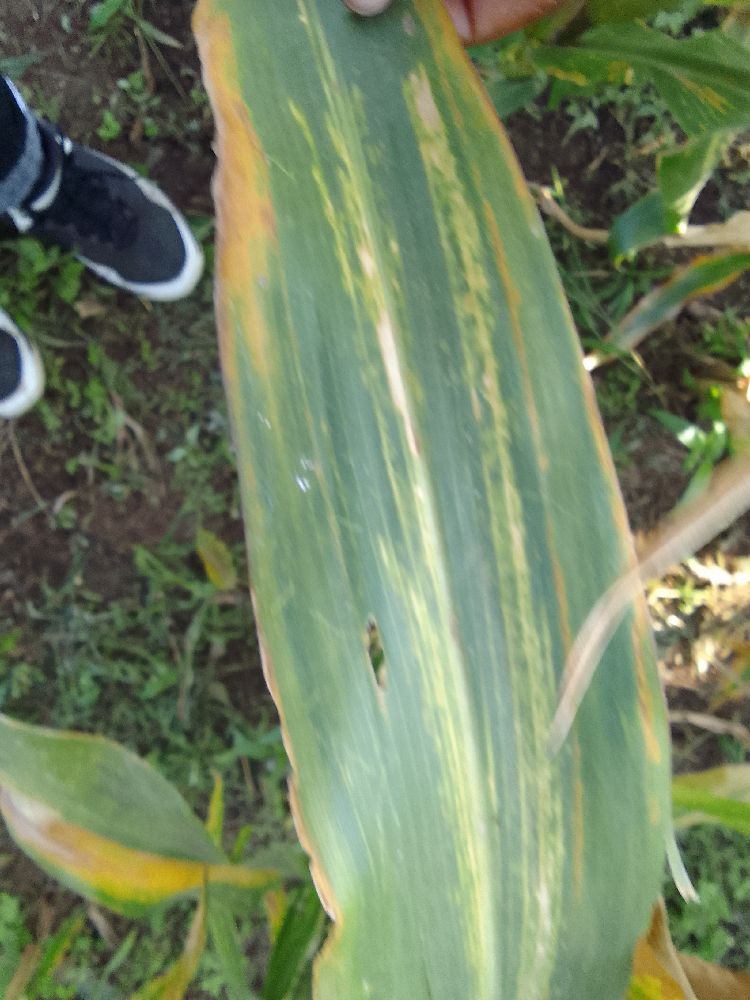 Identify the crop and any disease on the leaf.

maize, maize lethal necrosis
